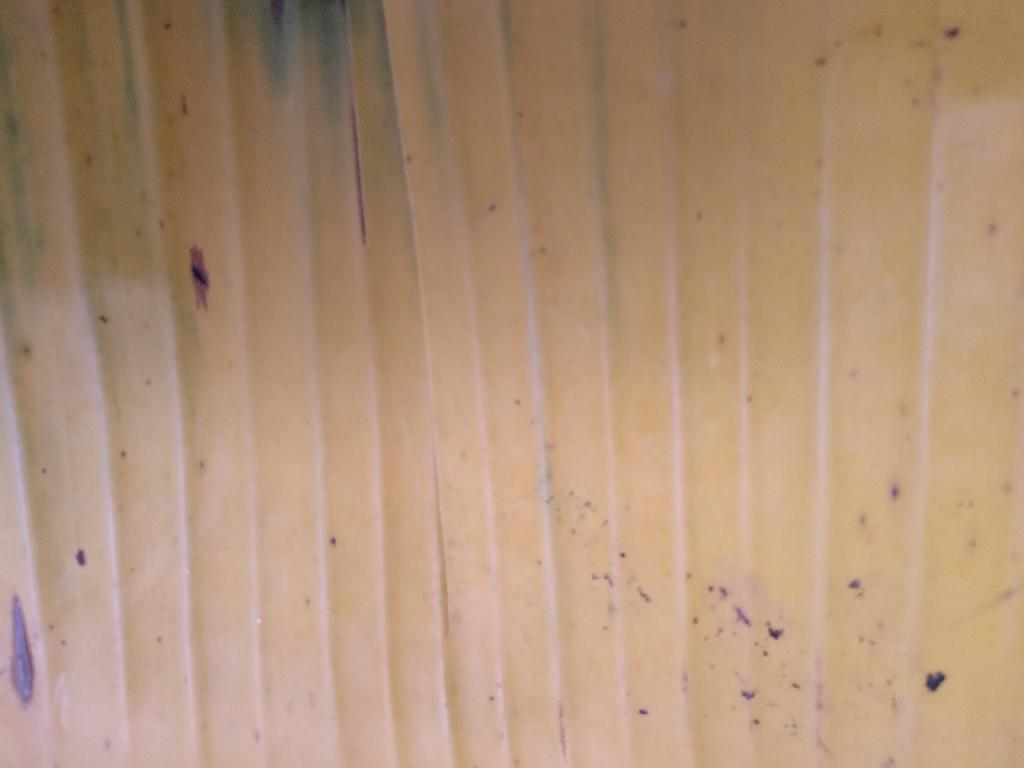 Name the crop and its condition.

banana, fusarium wilt race 1
